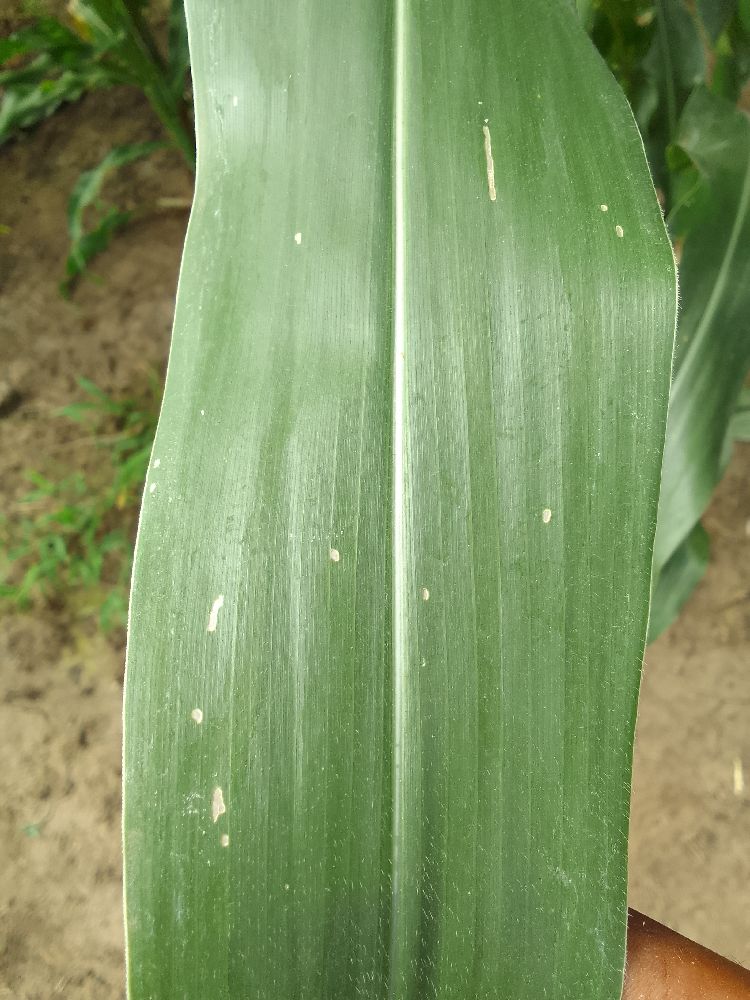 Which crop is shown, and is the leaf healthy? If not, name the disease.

maize, healthy
